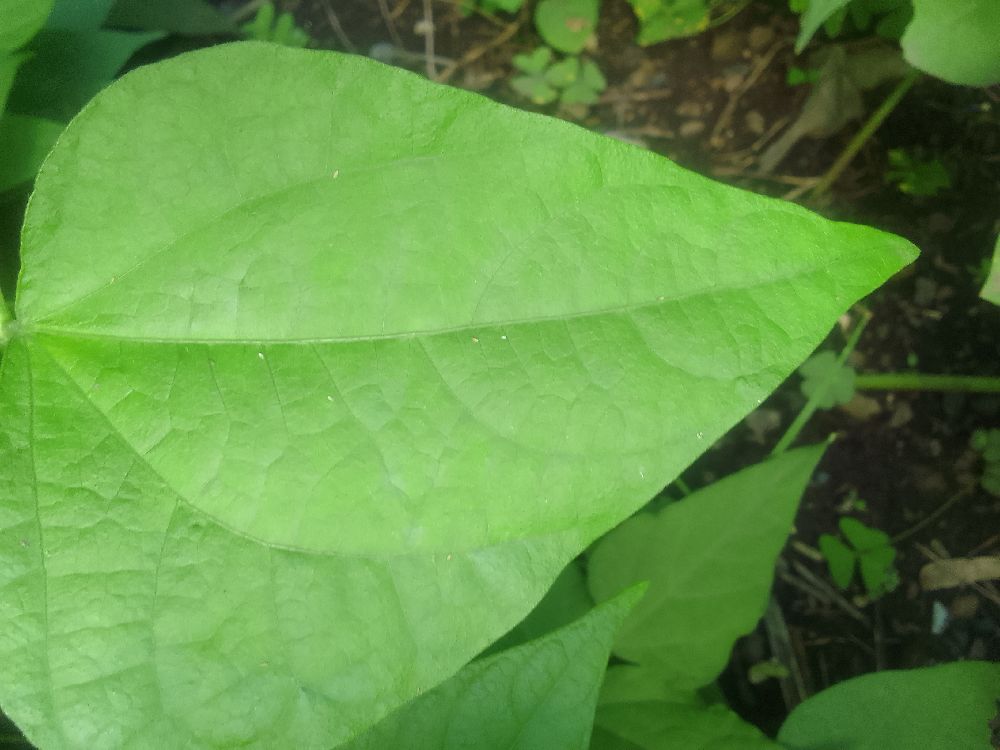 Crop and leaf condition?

common bean, healthy
